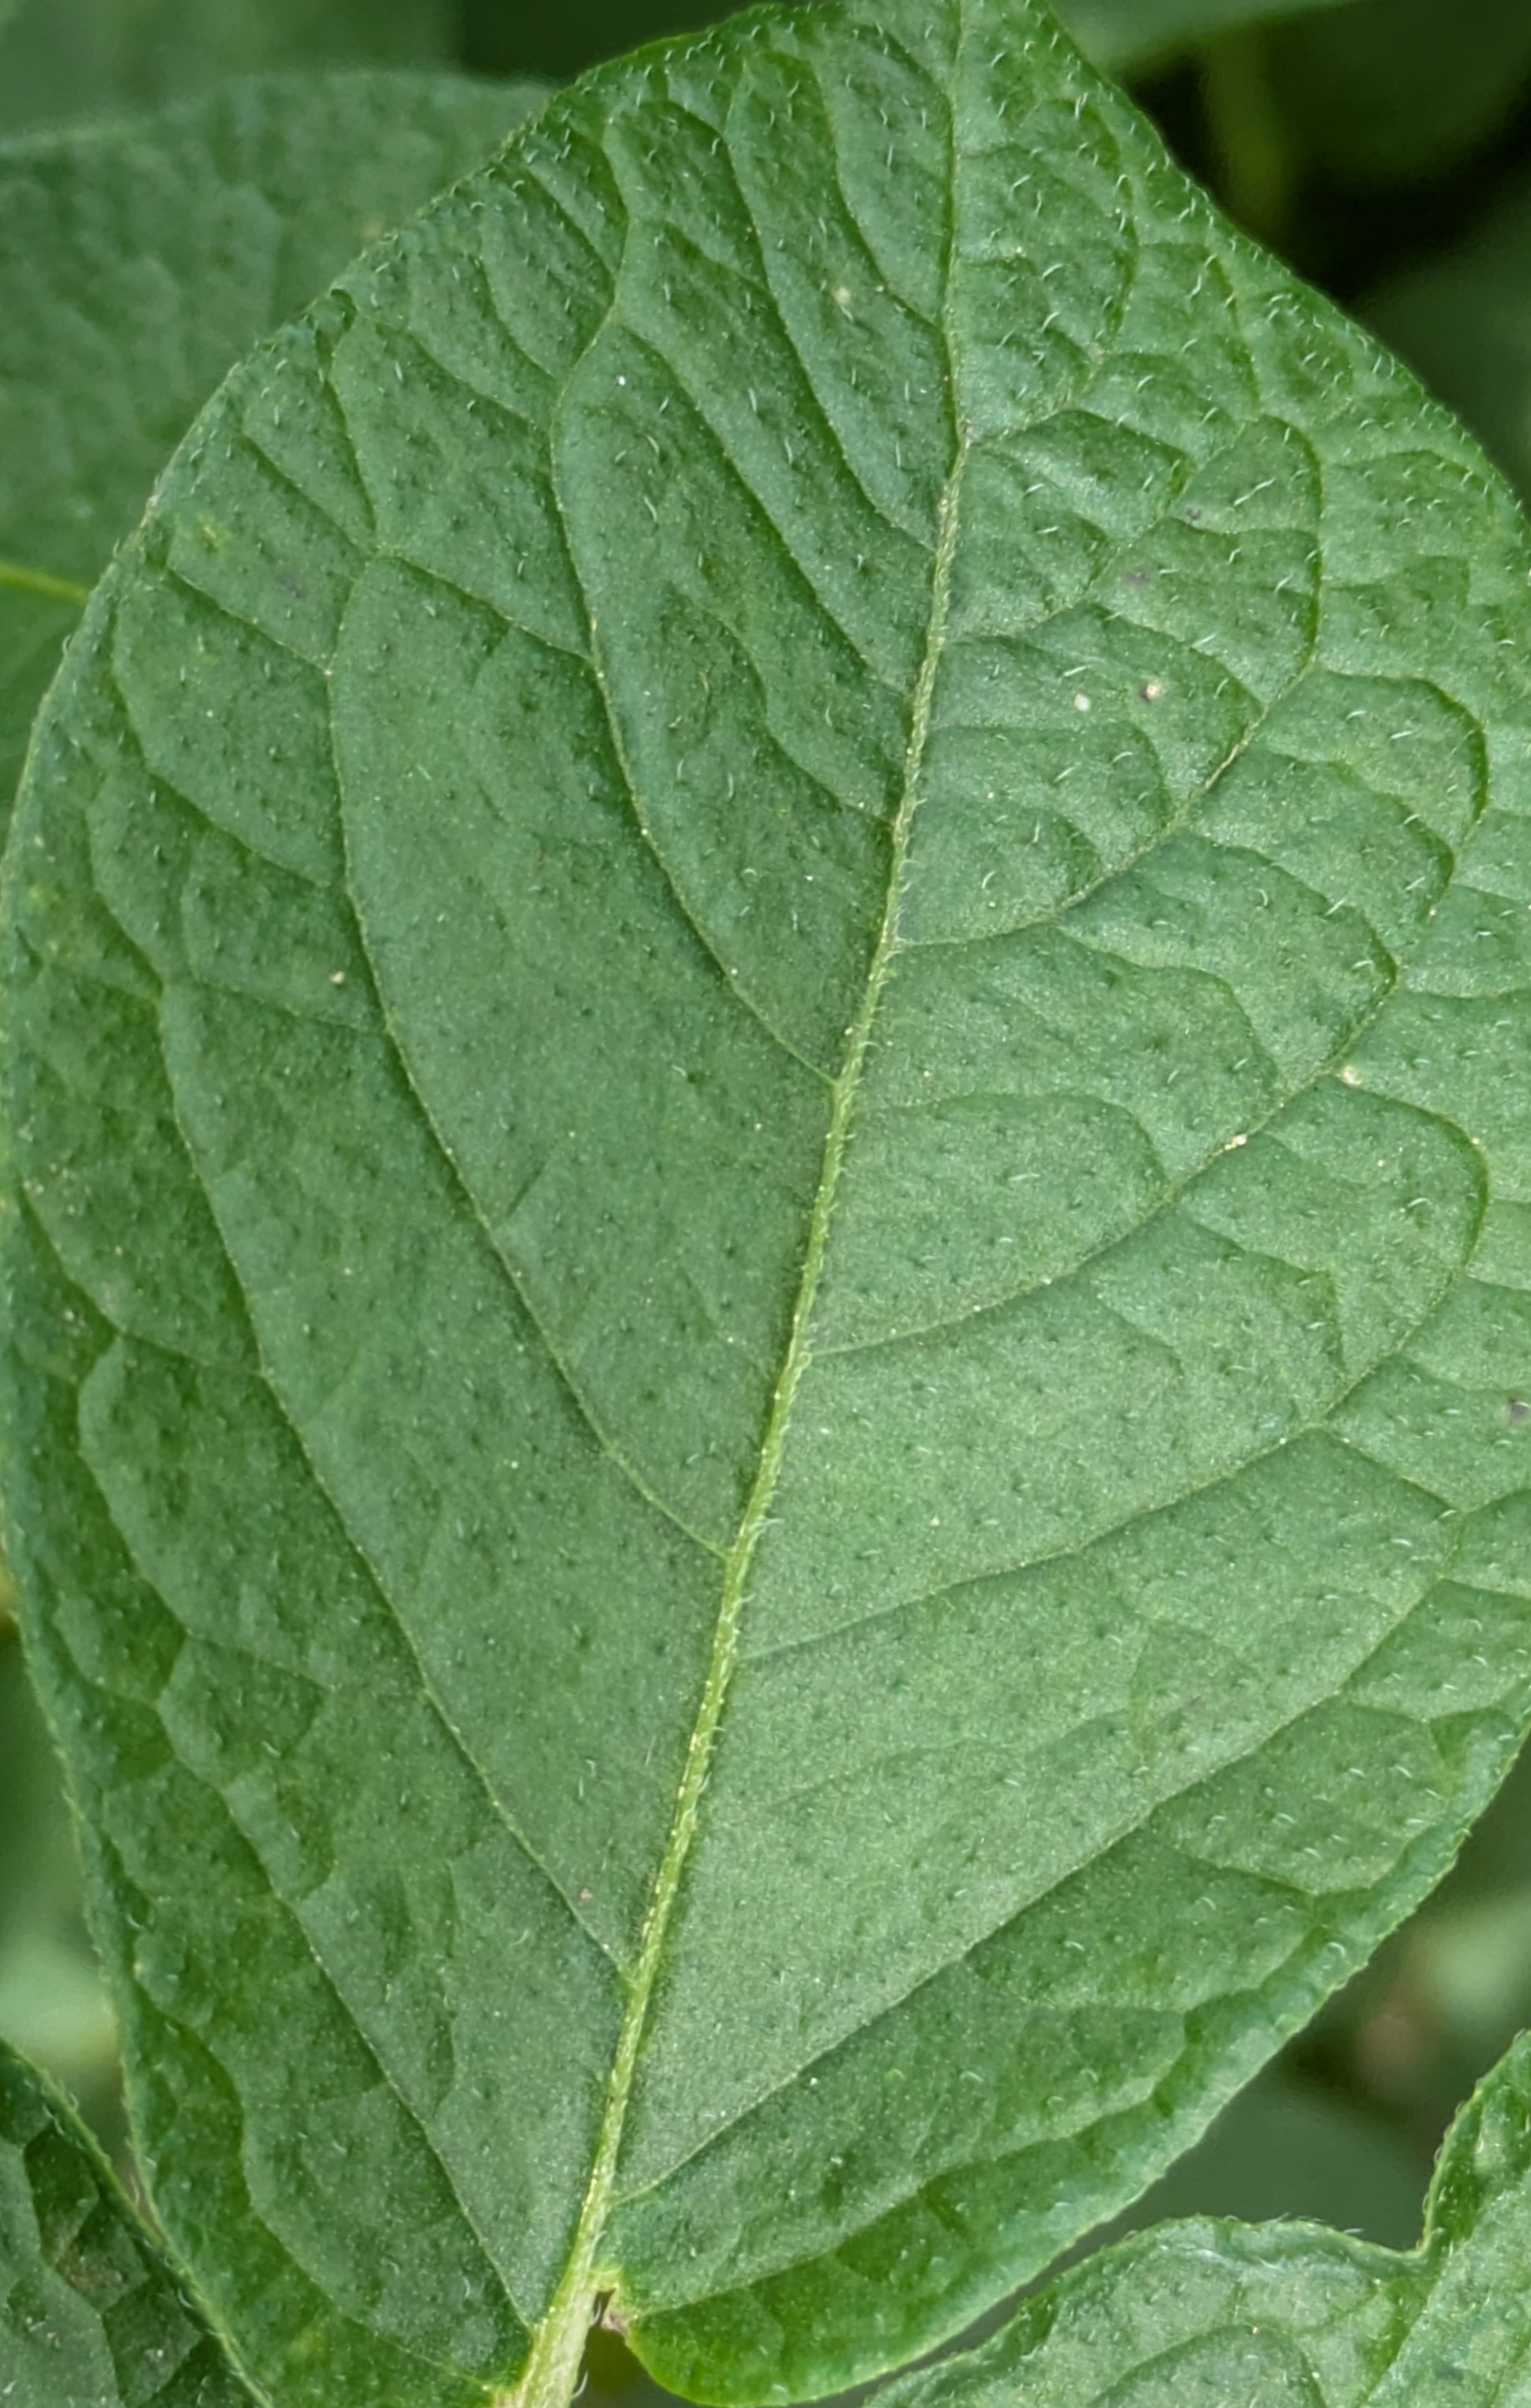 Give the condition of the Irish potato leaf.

healthy
